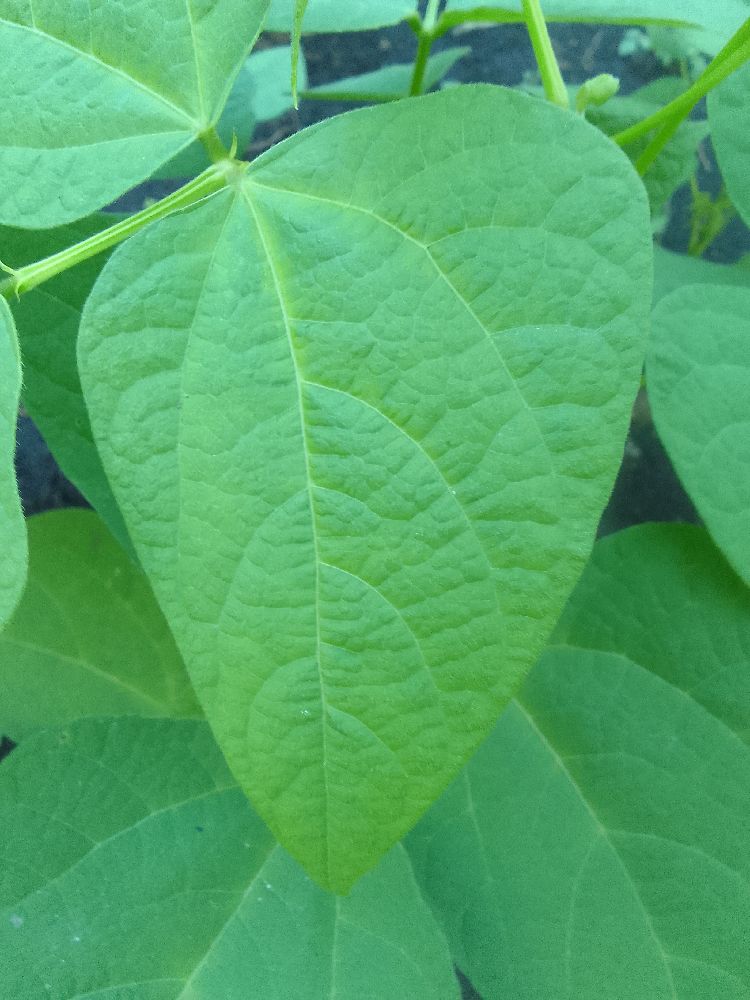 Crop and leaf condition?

common bean, healthy
